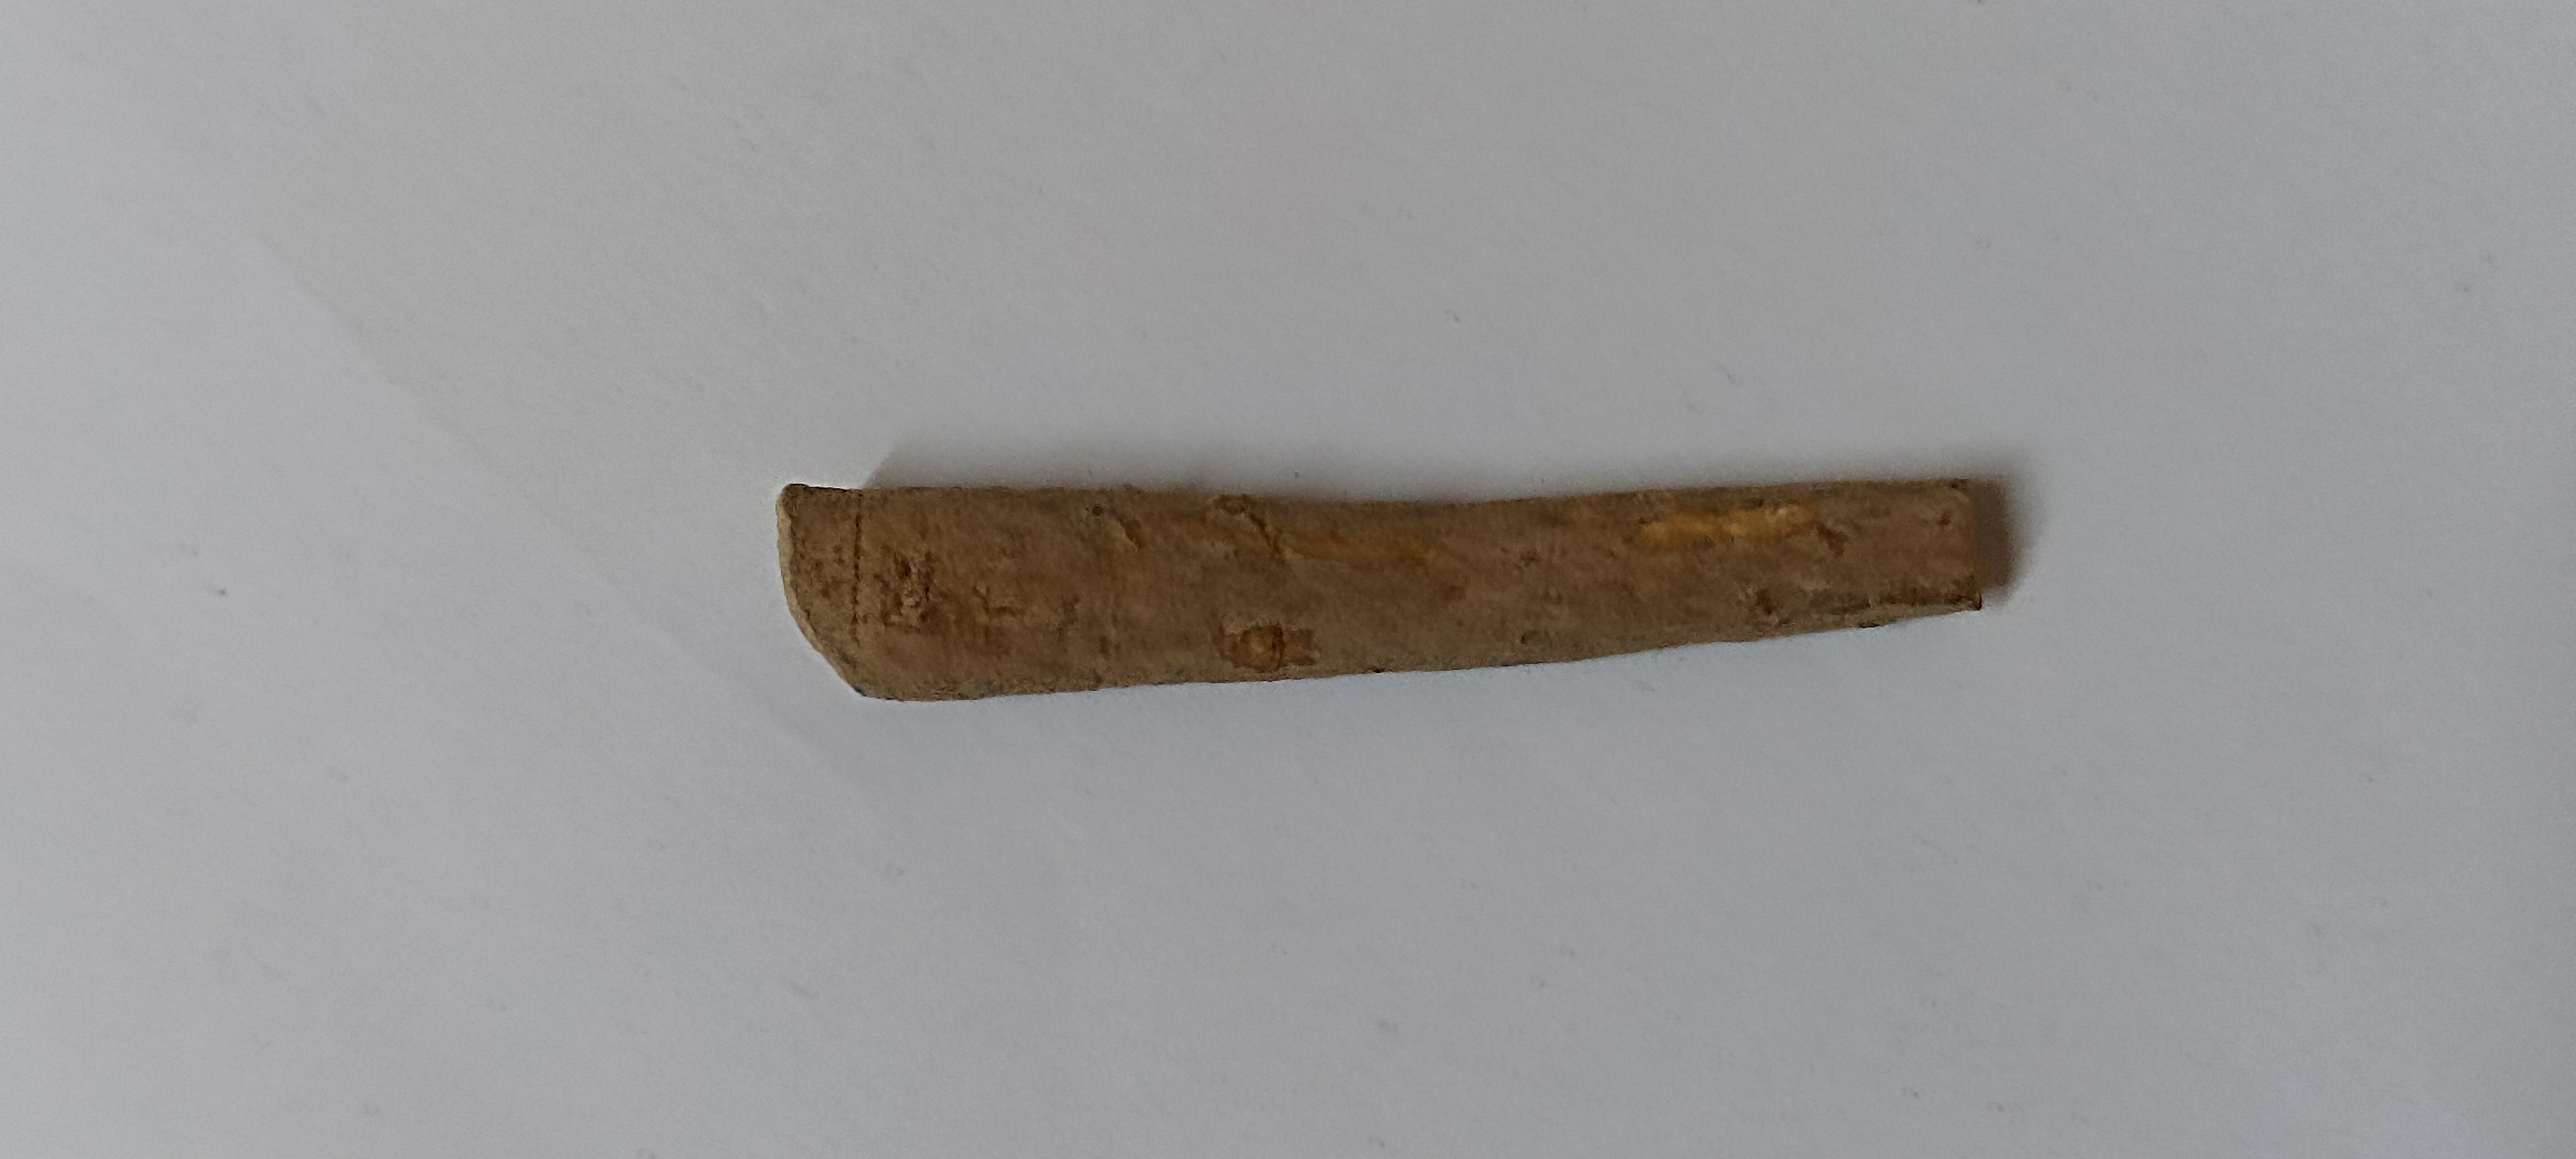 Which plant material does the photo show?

ashwagandha
